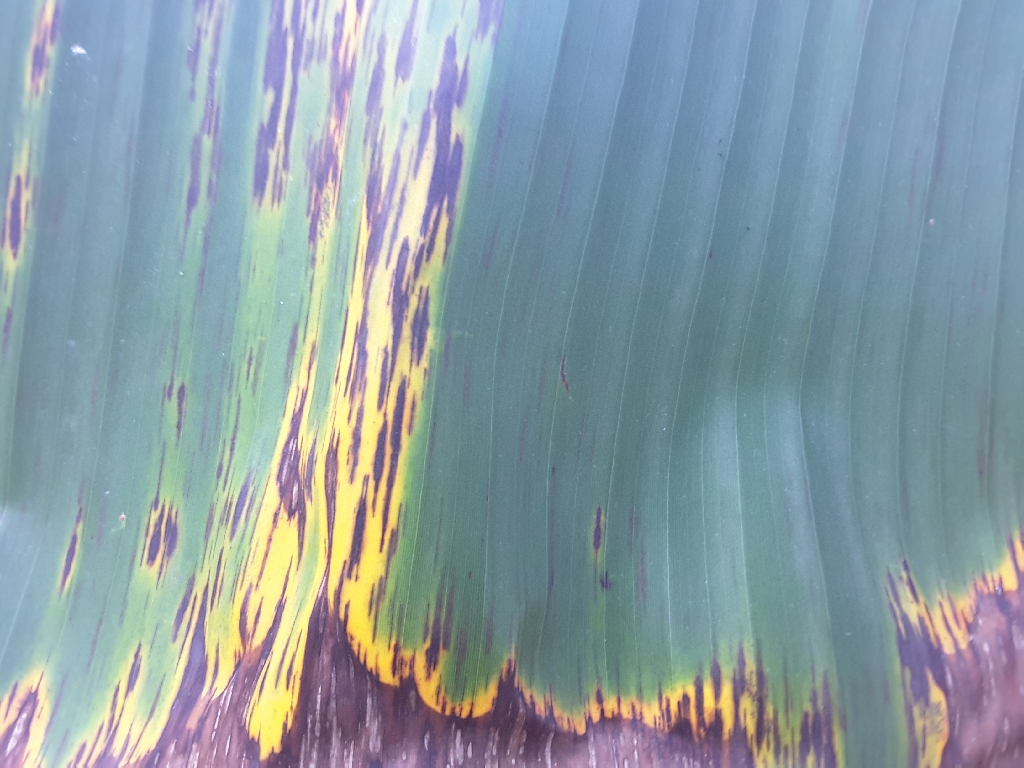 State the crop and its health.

banana, black sigatoka
